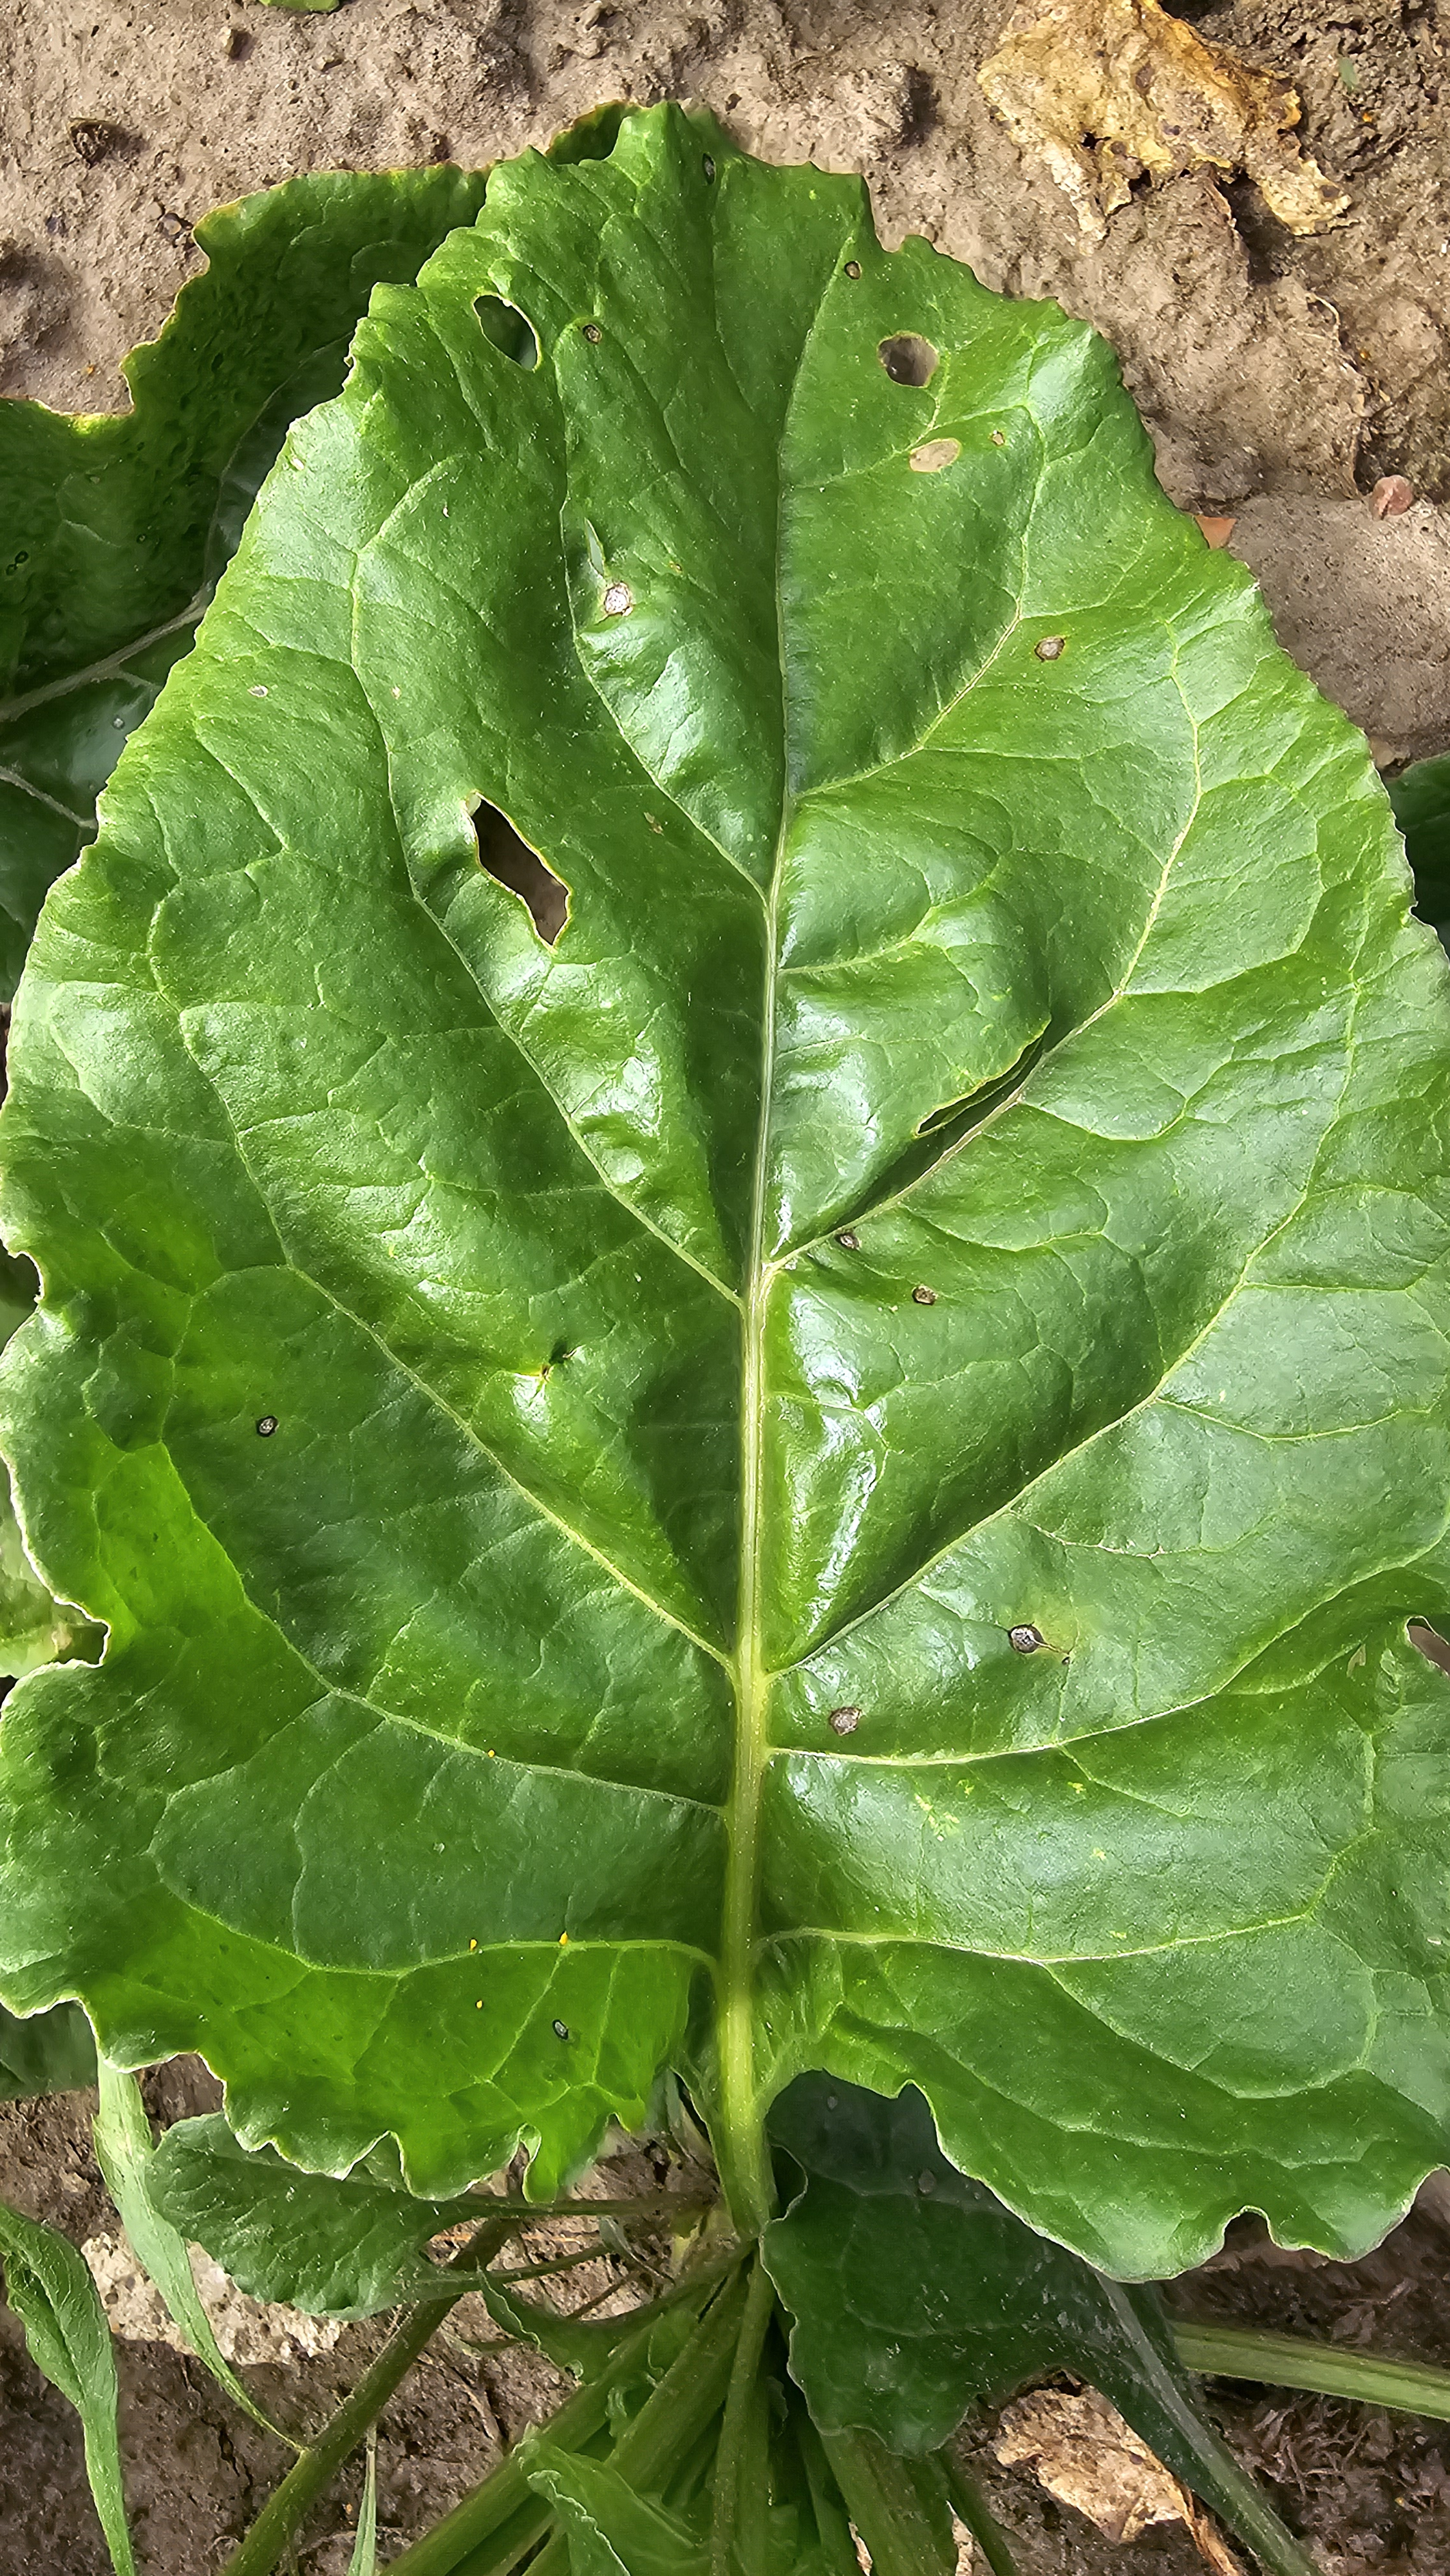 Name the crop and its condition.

beet, cercospora
